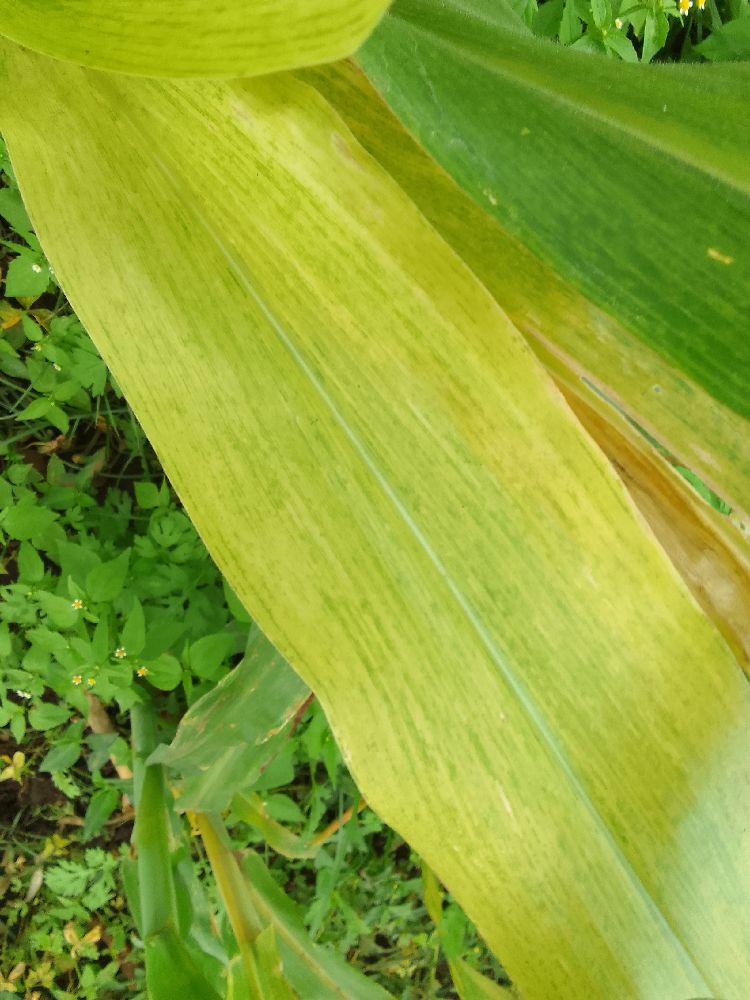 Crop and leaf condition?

maize, maize lethal necrosis
